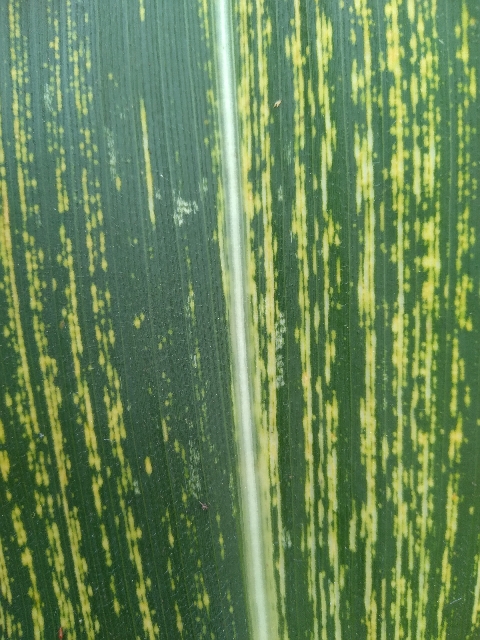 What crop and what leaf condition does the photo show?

maize, maize streak virus
